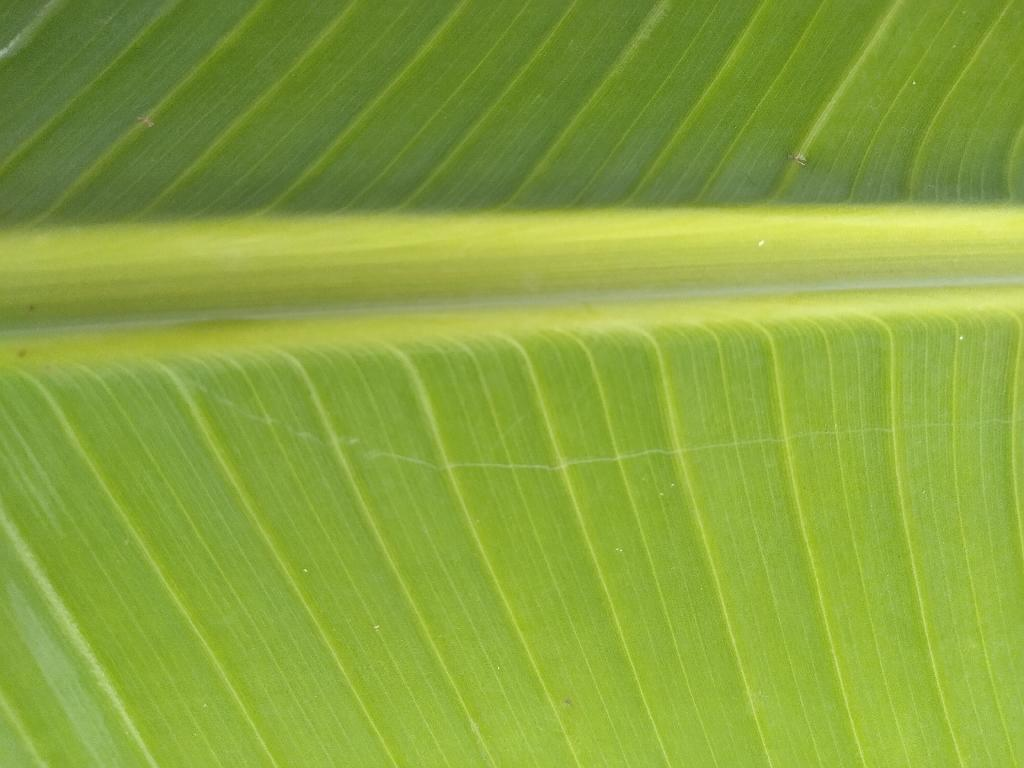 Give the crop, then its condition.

banana, healthy
